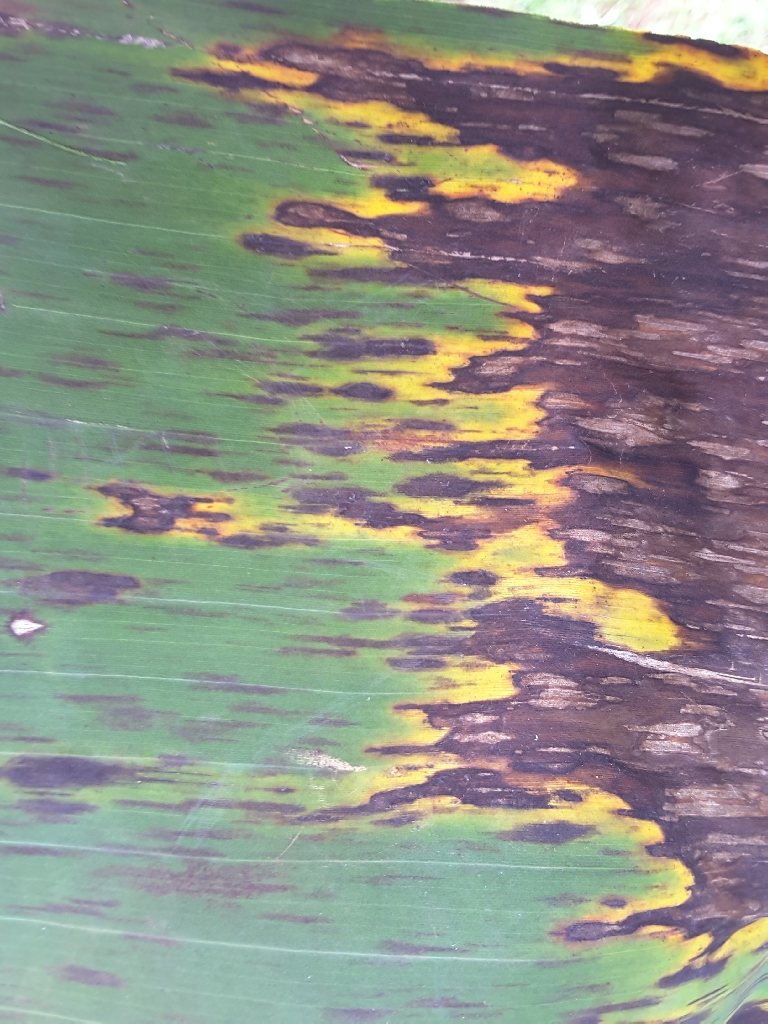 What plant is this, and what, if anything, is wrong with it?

banana, black sigatoka
